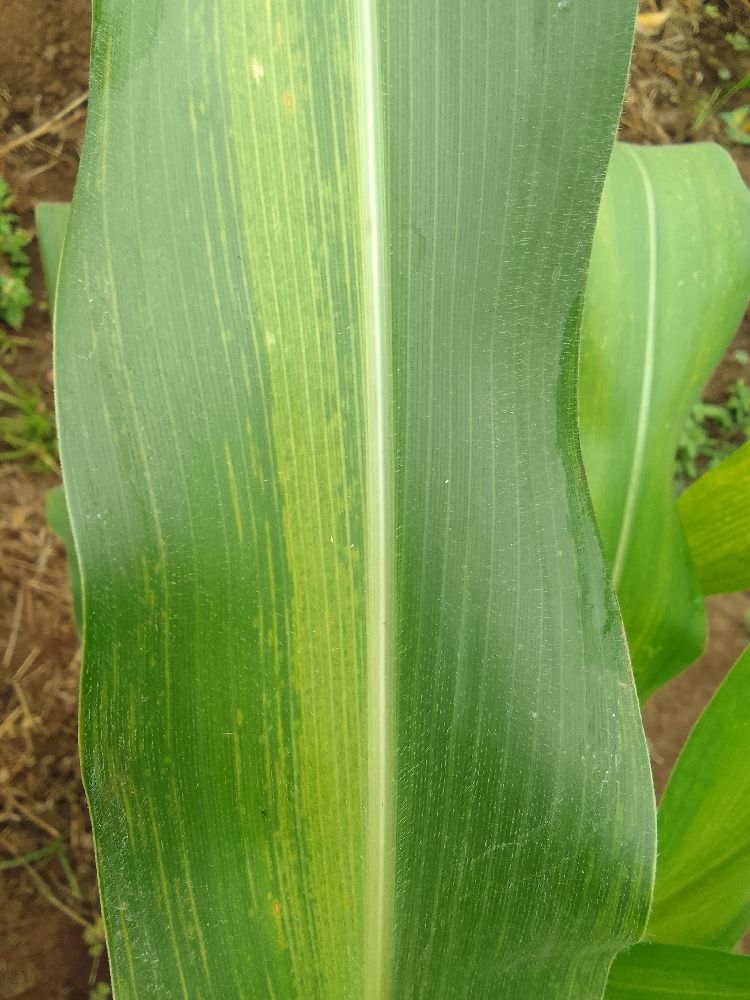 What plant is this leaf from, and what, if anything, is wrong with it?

maize, maize lethal necrosis
